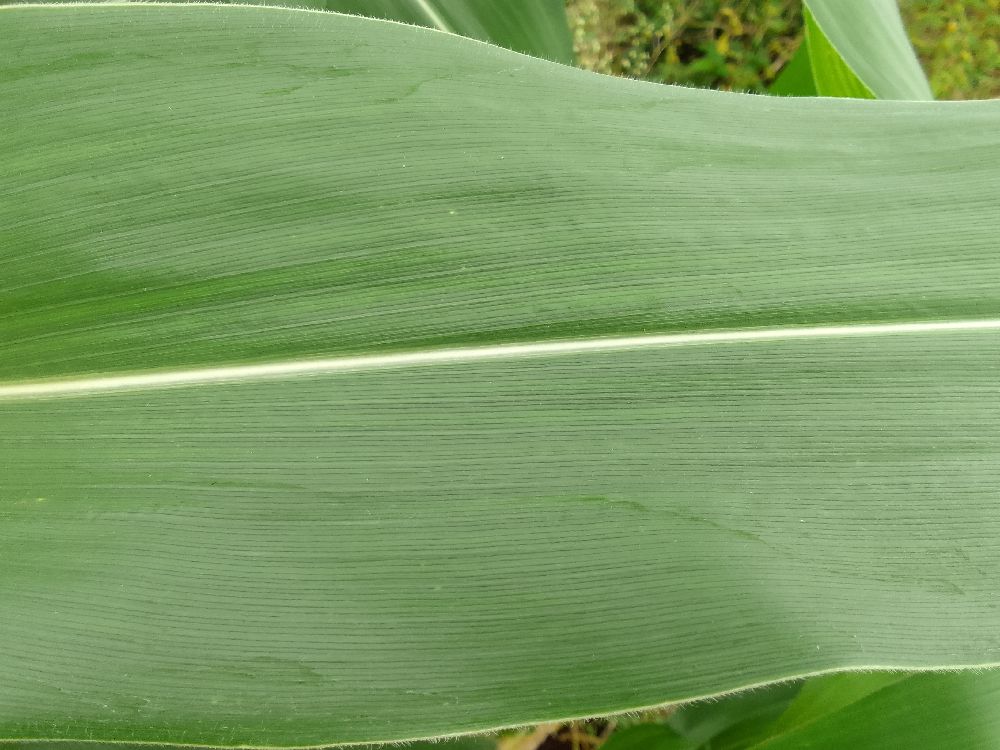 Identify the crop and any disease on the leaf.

maize, healthy
